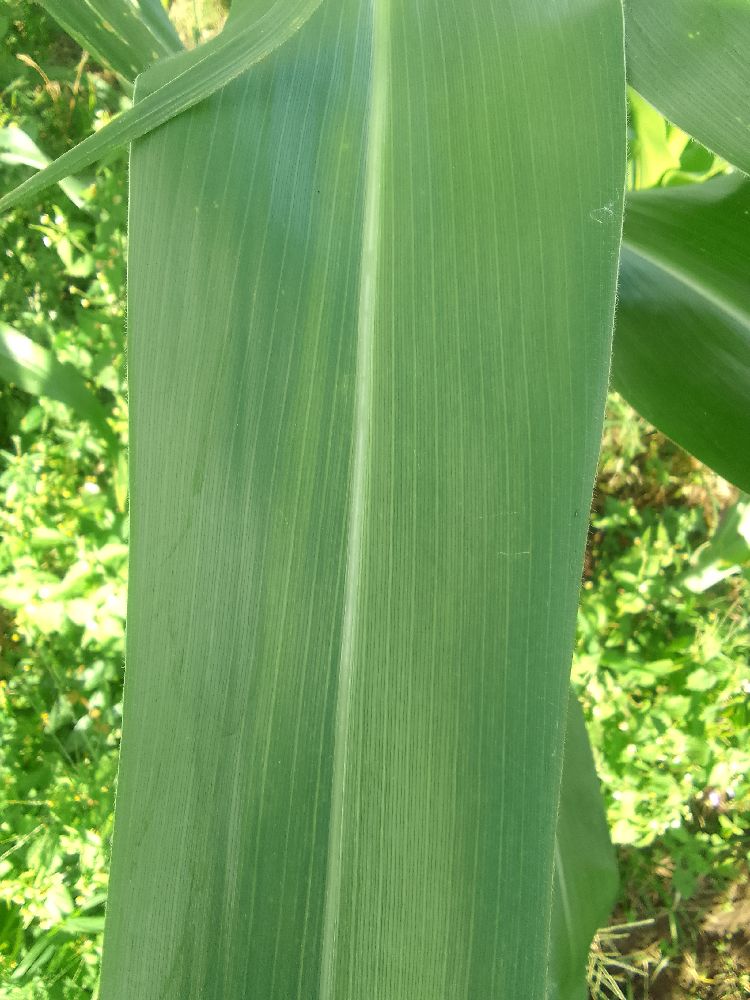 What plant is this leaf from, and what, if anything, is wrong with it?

maize, healthy
